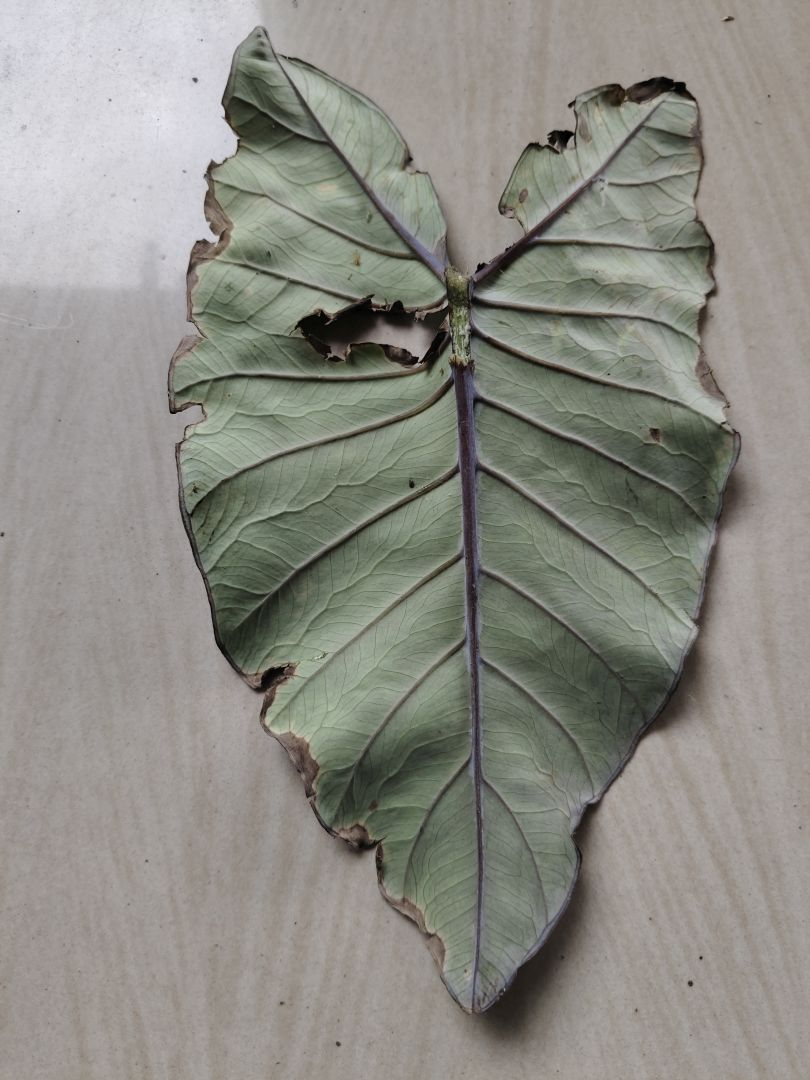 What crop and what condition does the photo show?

taro, leaf blight
